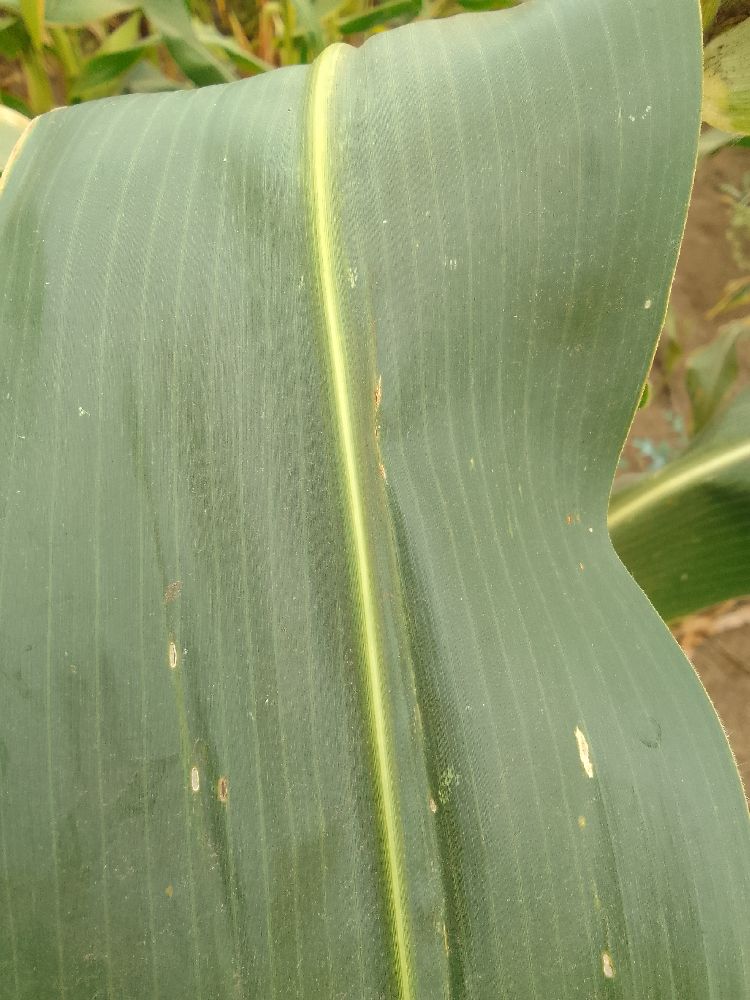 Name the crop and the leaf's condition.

maize, healthy
